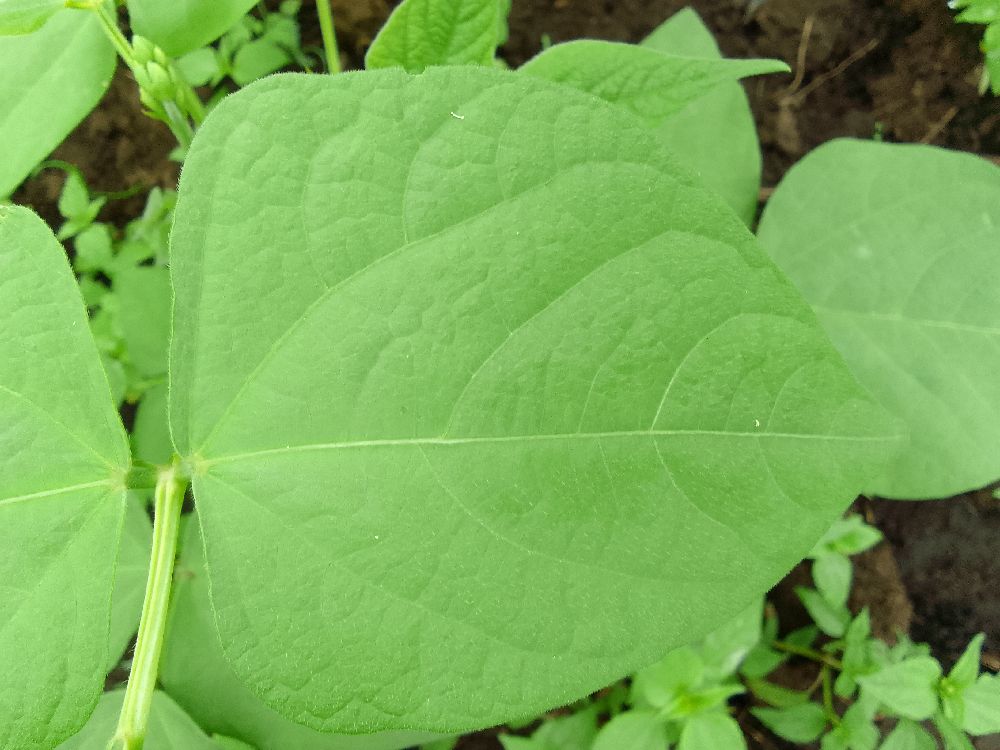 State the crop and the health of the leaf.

common bean, healthy
